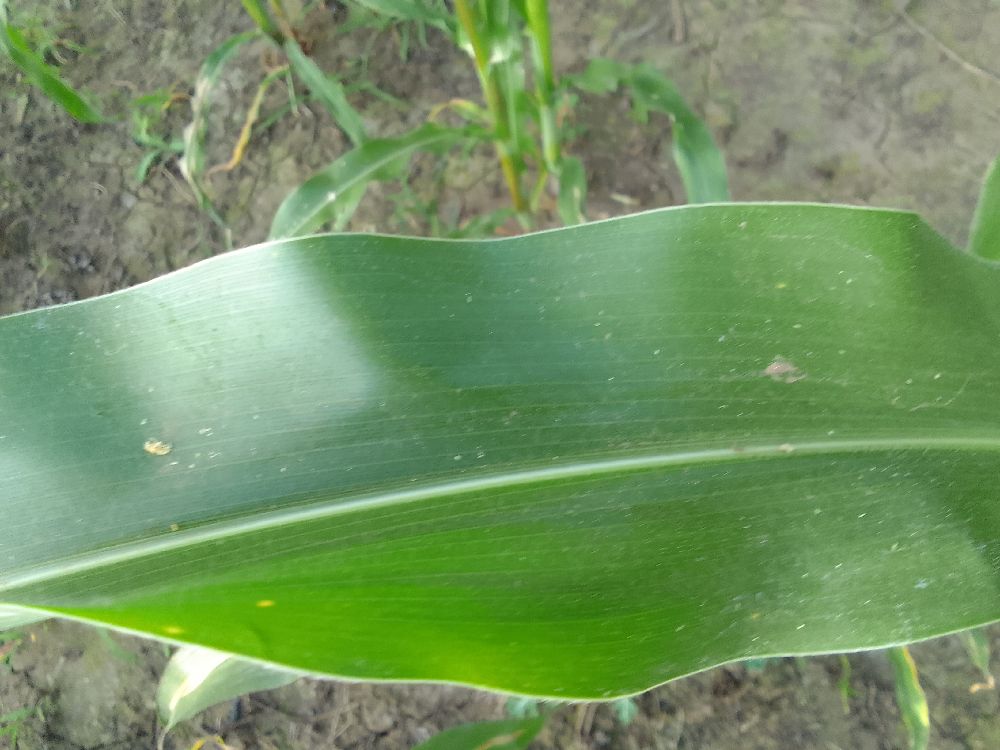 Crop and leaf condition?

maize, healthy
